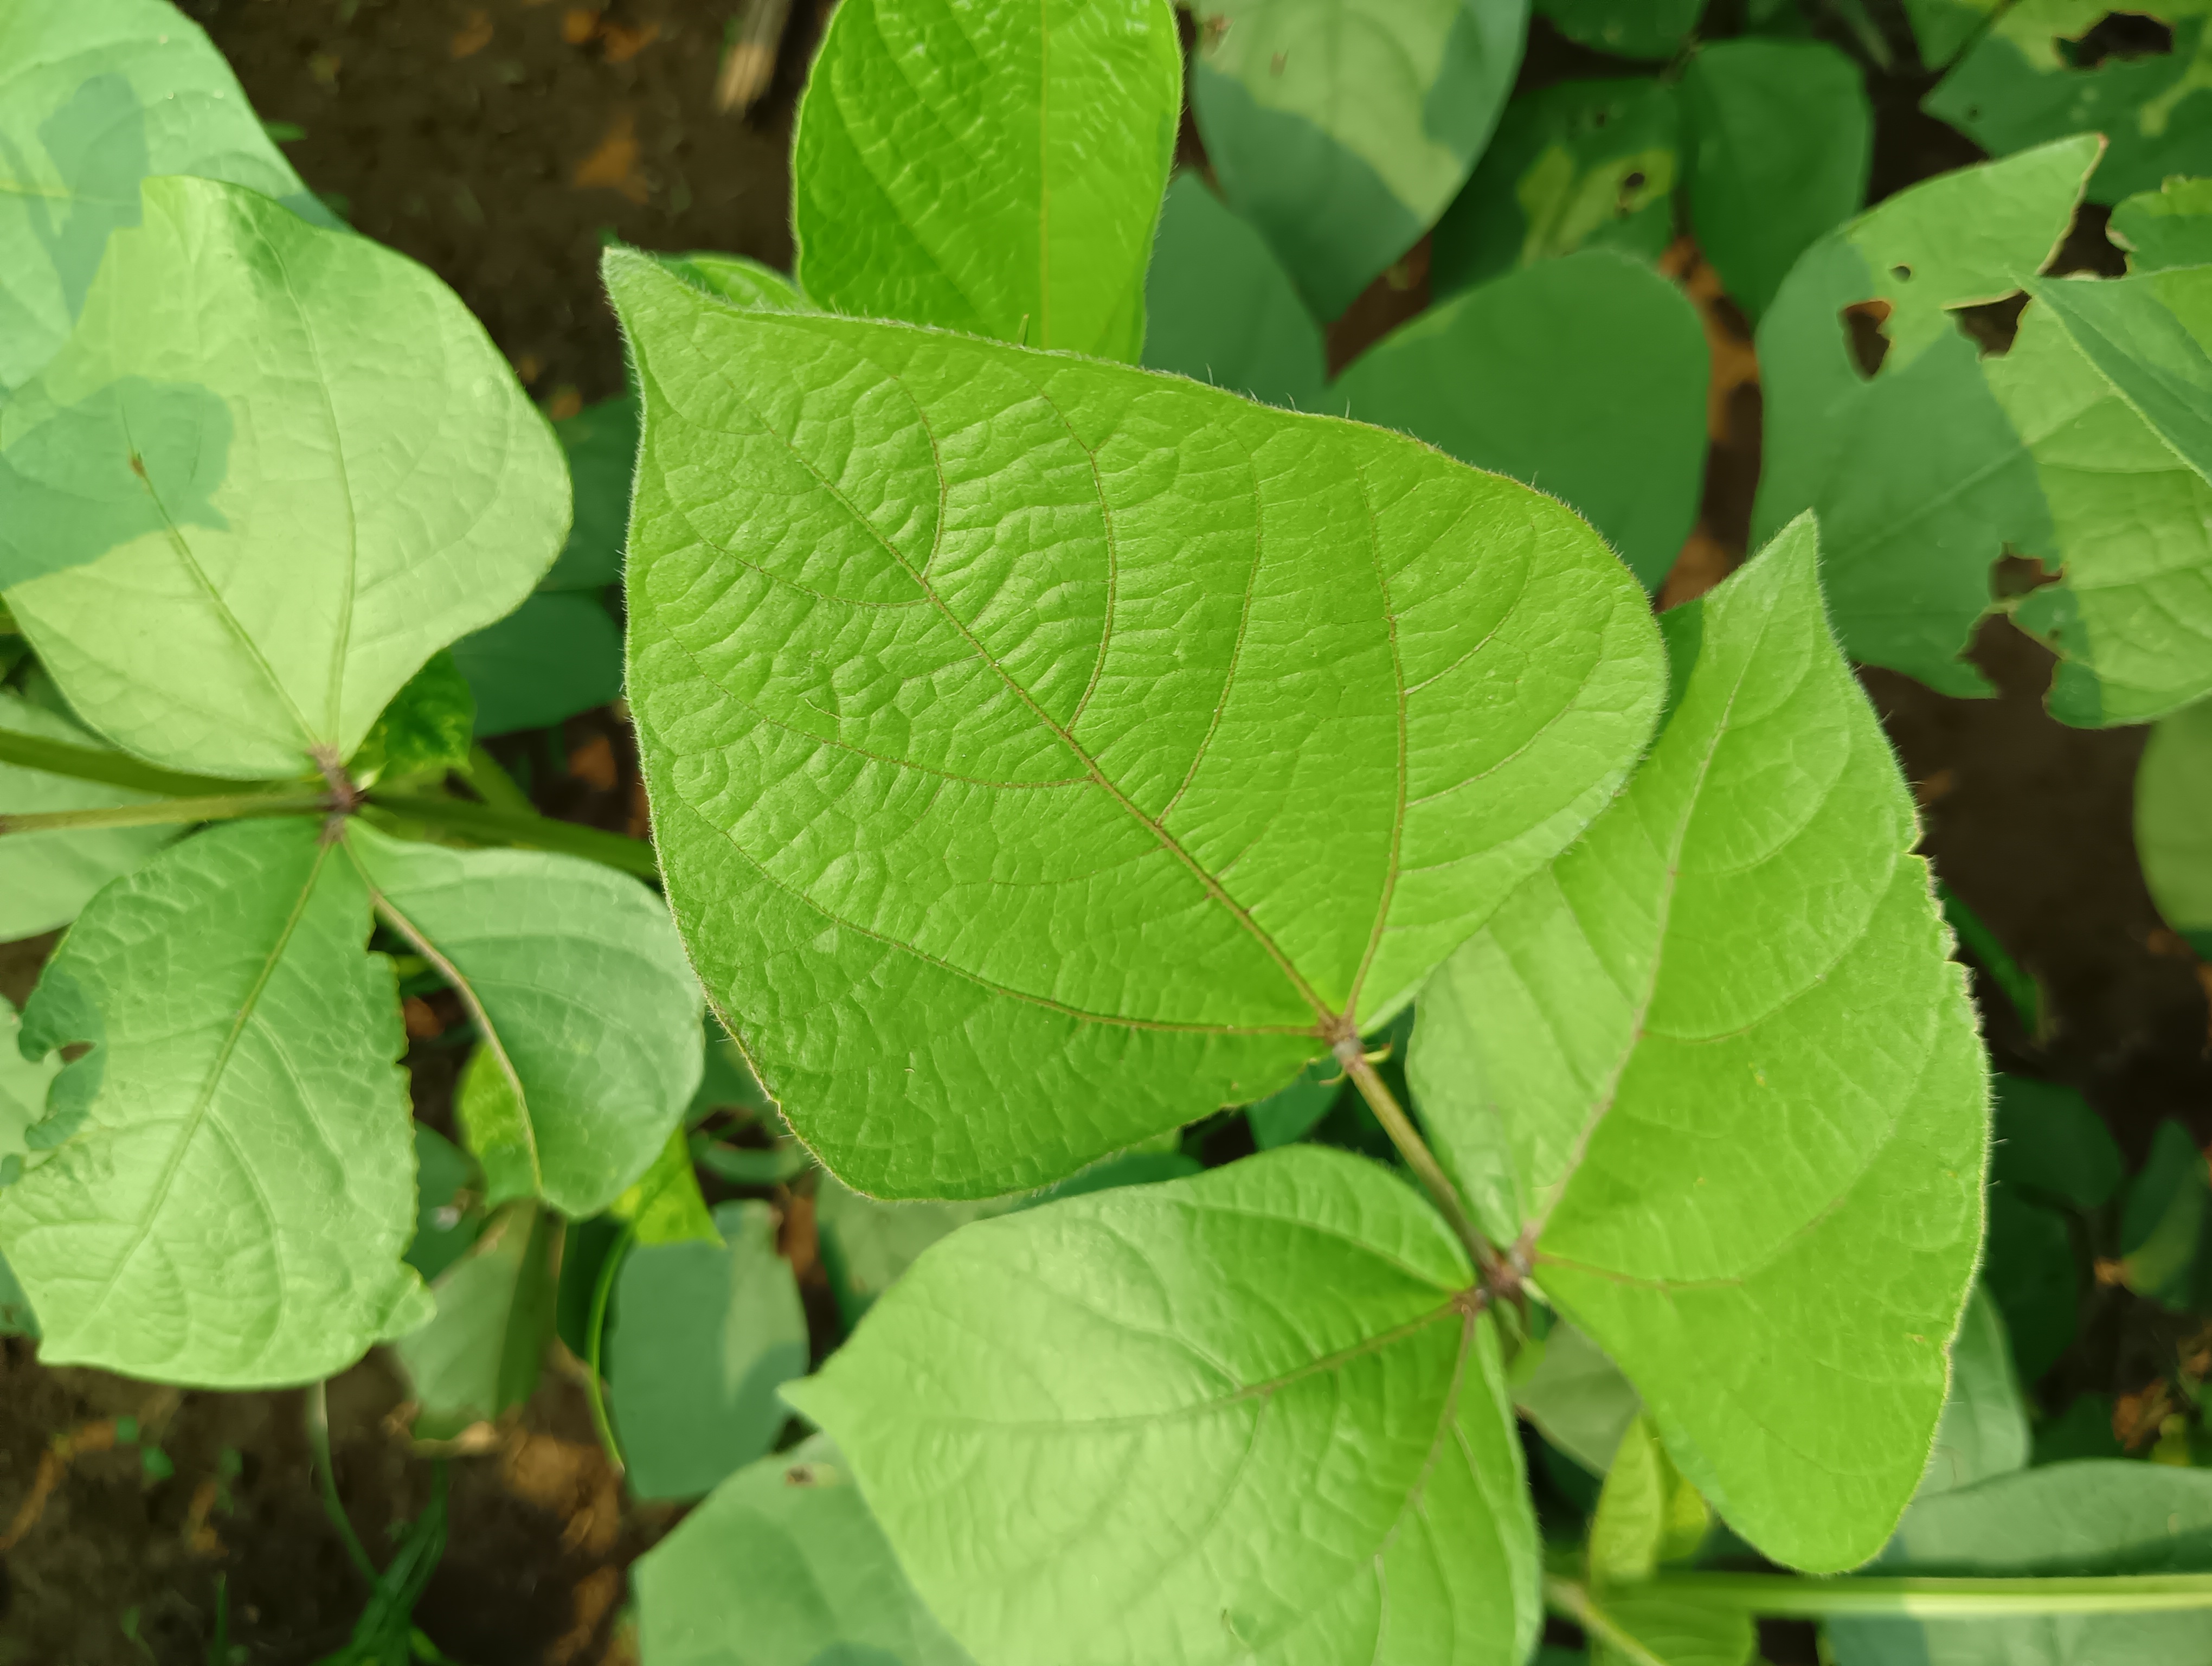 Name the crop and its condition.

mungbean, healthy
